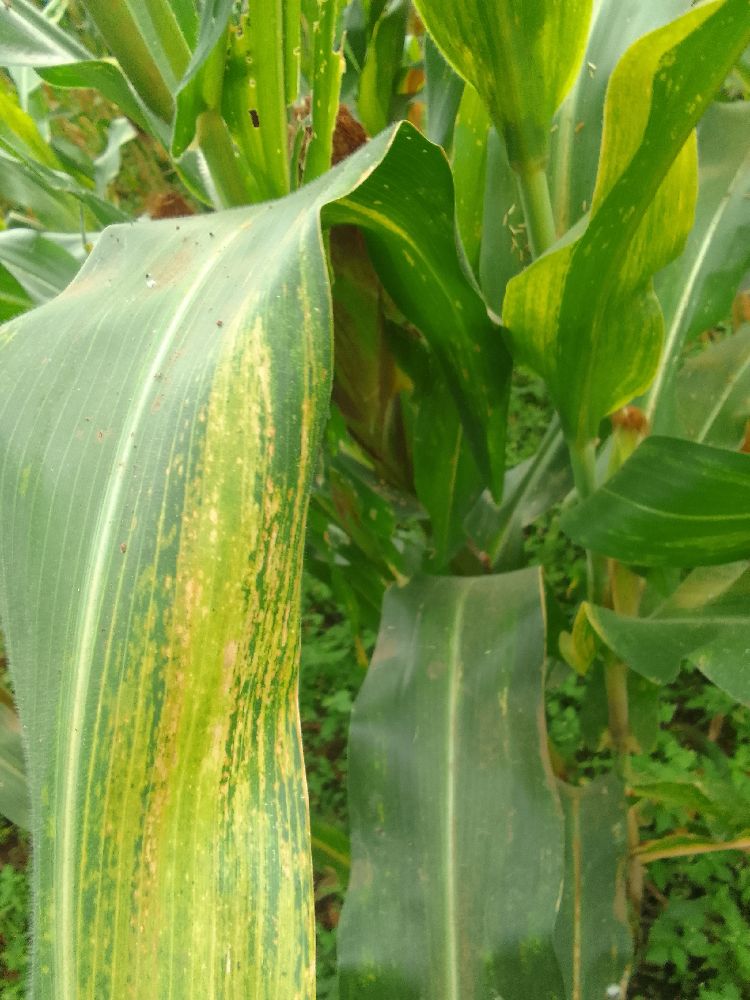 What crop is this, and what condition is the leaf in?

maize, maize lethal necrosis
